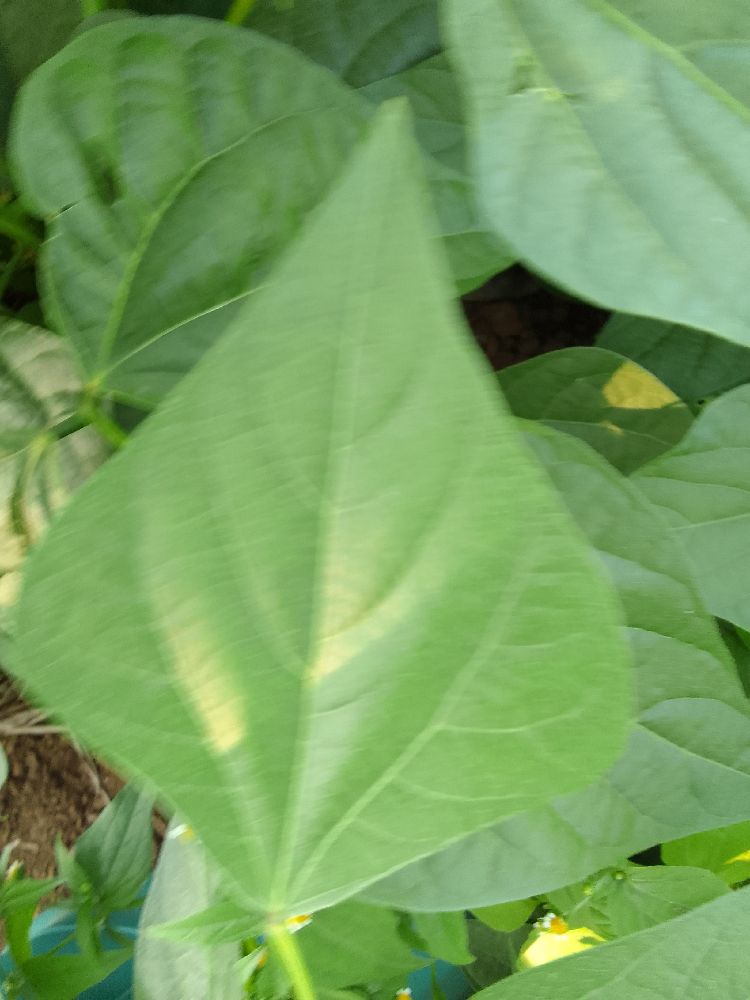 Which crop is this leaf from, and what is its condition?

common bean, healthy
